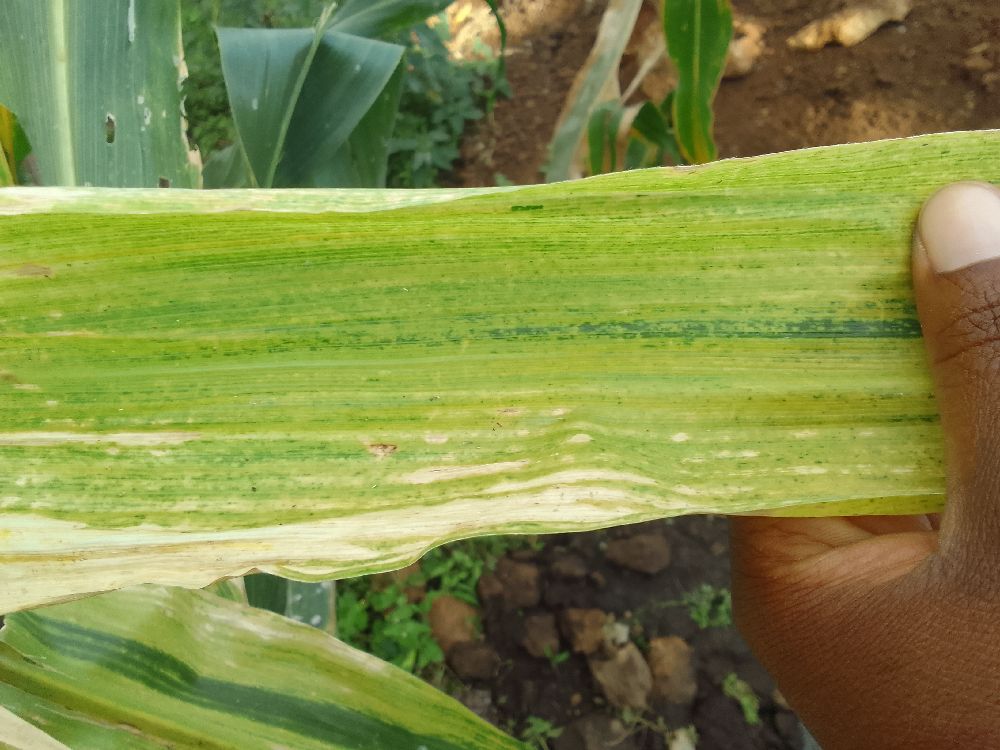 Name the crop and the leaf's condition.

maize, maize lethal necrosis
